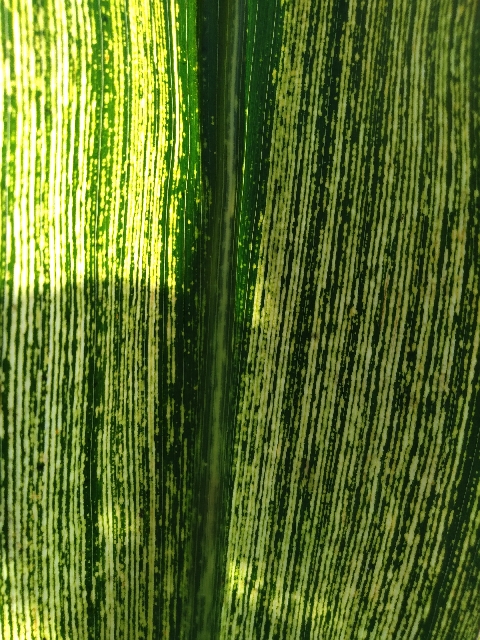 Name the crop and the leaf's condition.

maize, maize streak virus
